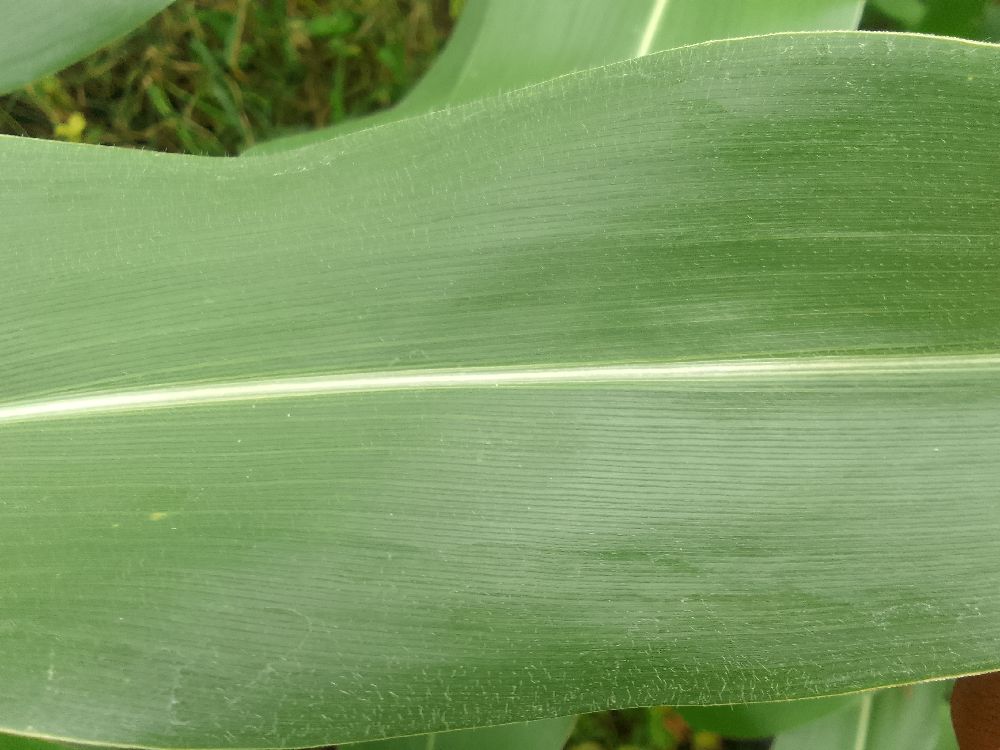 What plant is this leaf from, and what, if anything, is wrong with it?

maize, healthy
